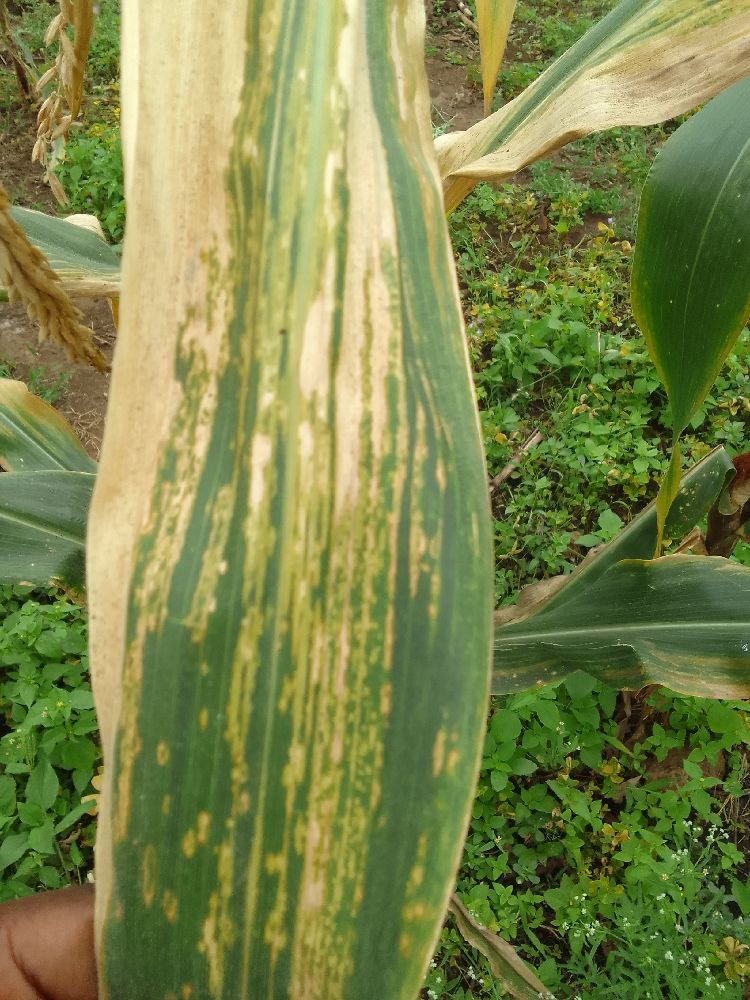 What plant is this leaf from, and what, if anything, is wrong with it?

maize, maize lethal necrosis
